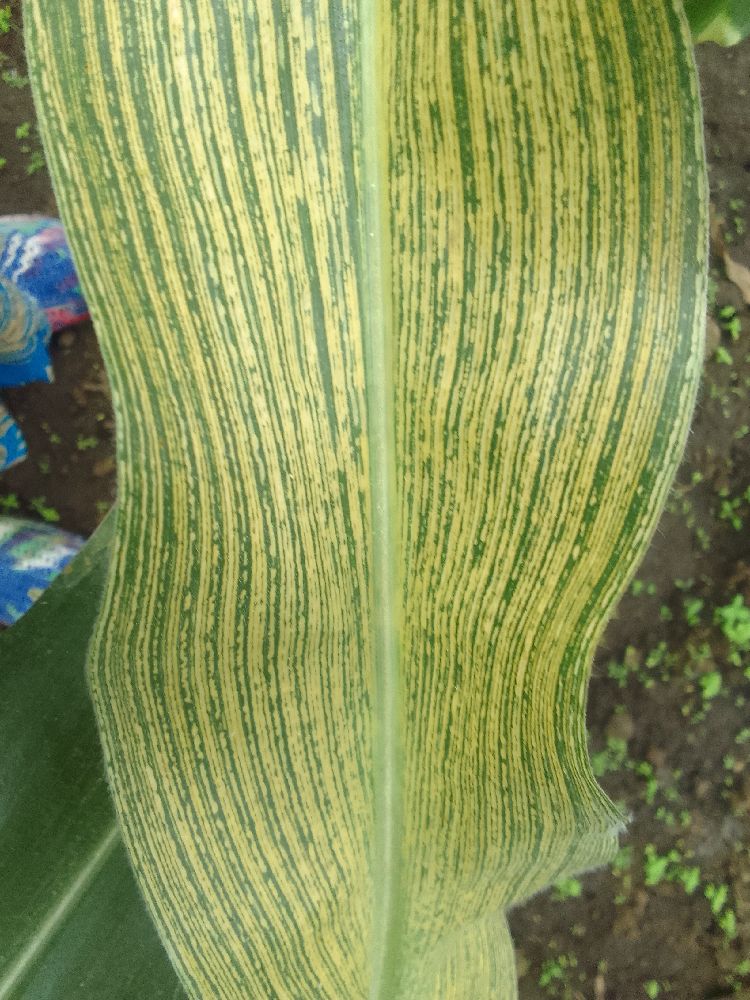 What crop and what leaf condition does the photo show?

maize, maize streak virus
